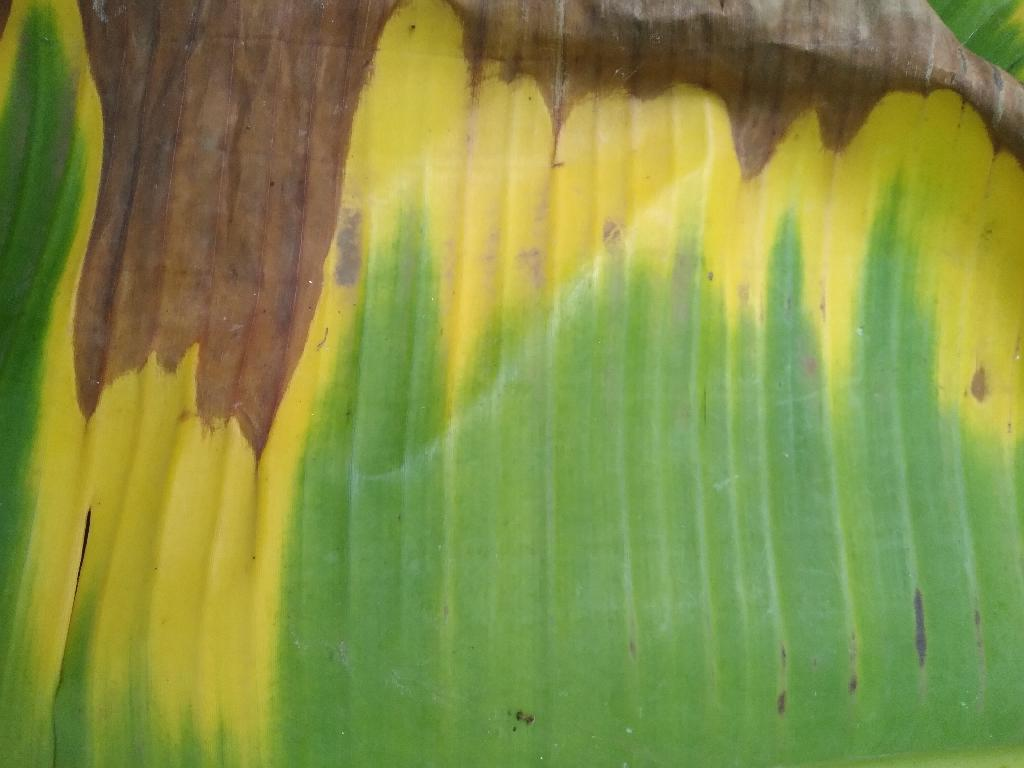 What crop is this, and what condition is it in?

banana, fusarium wilt race 1
